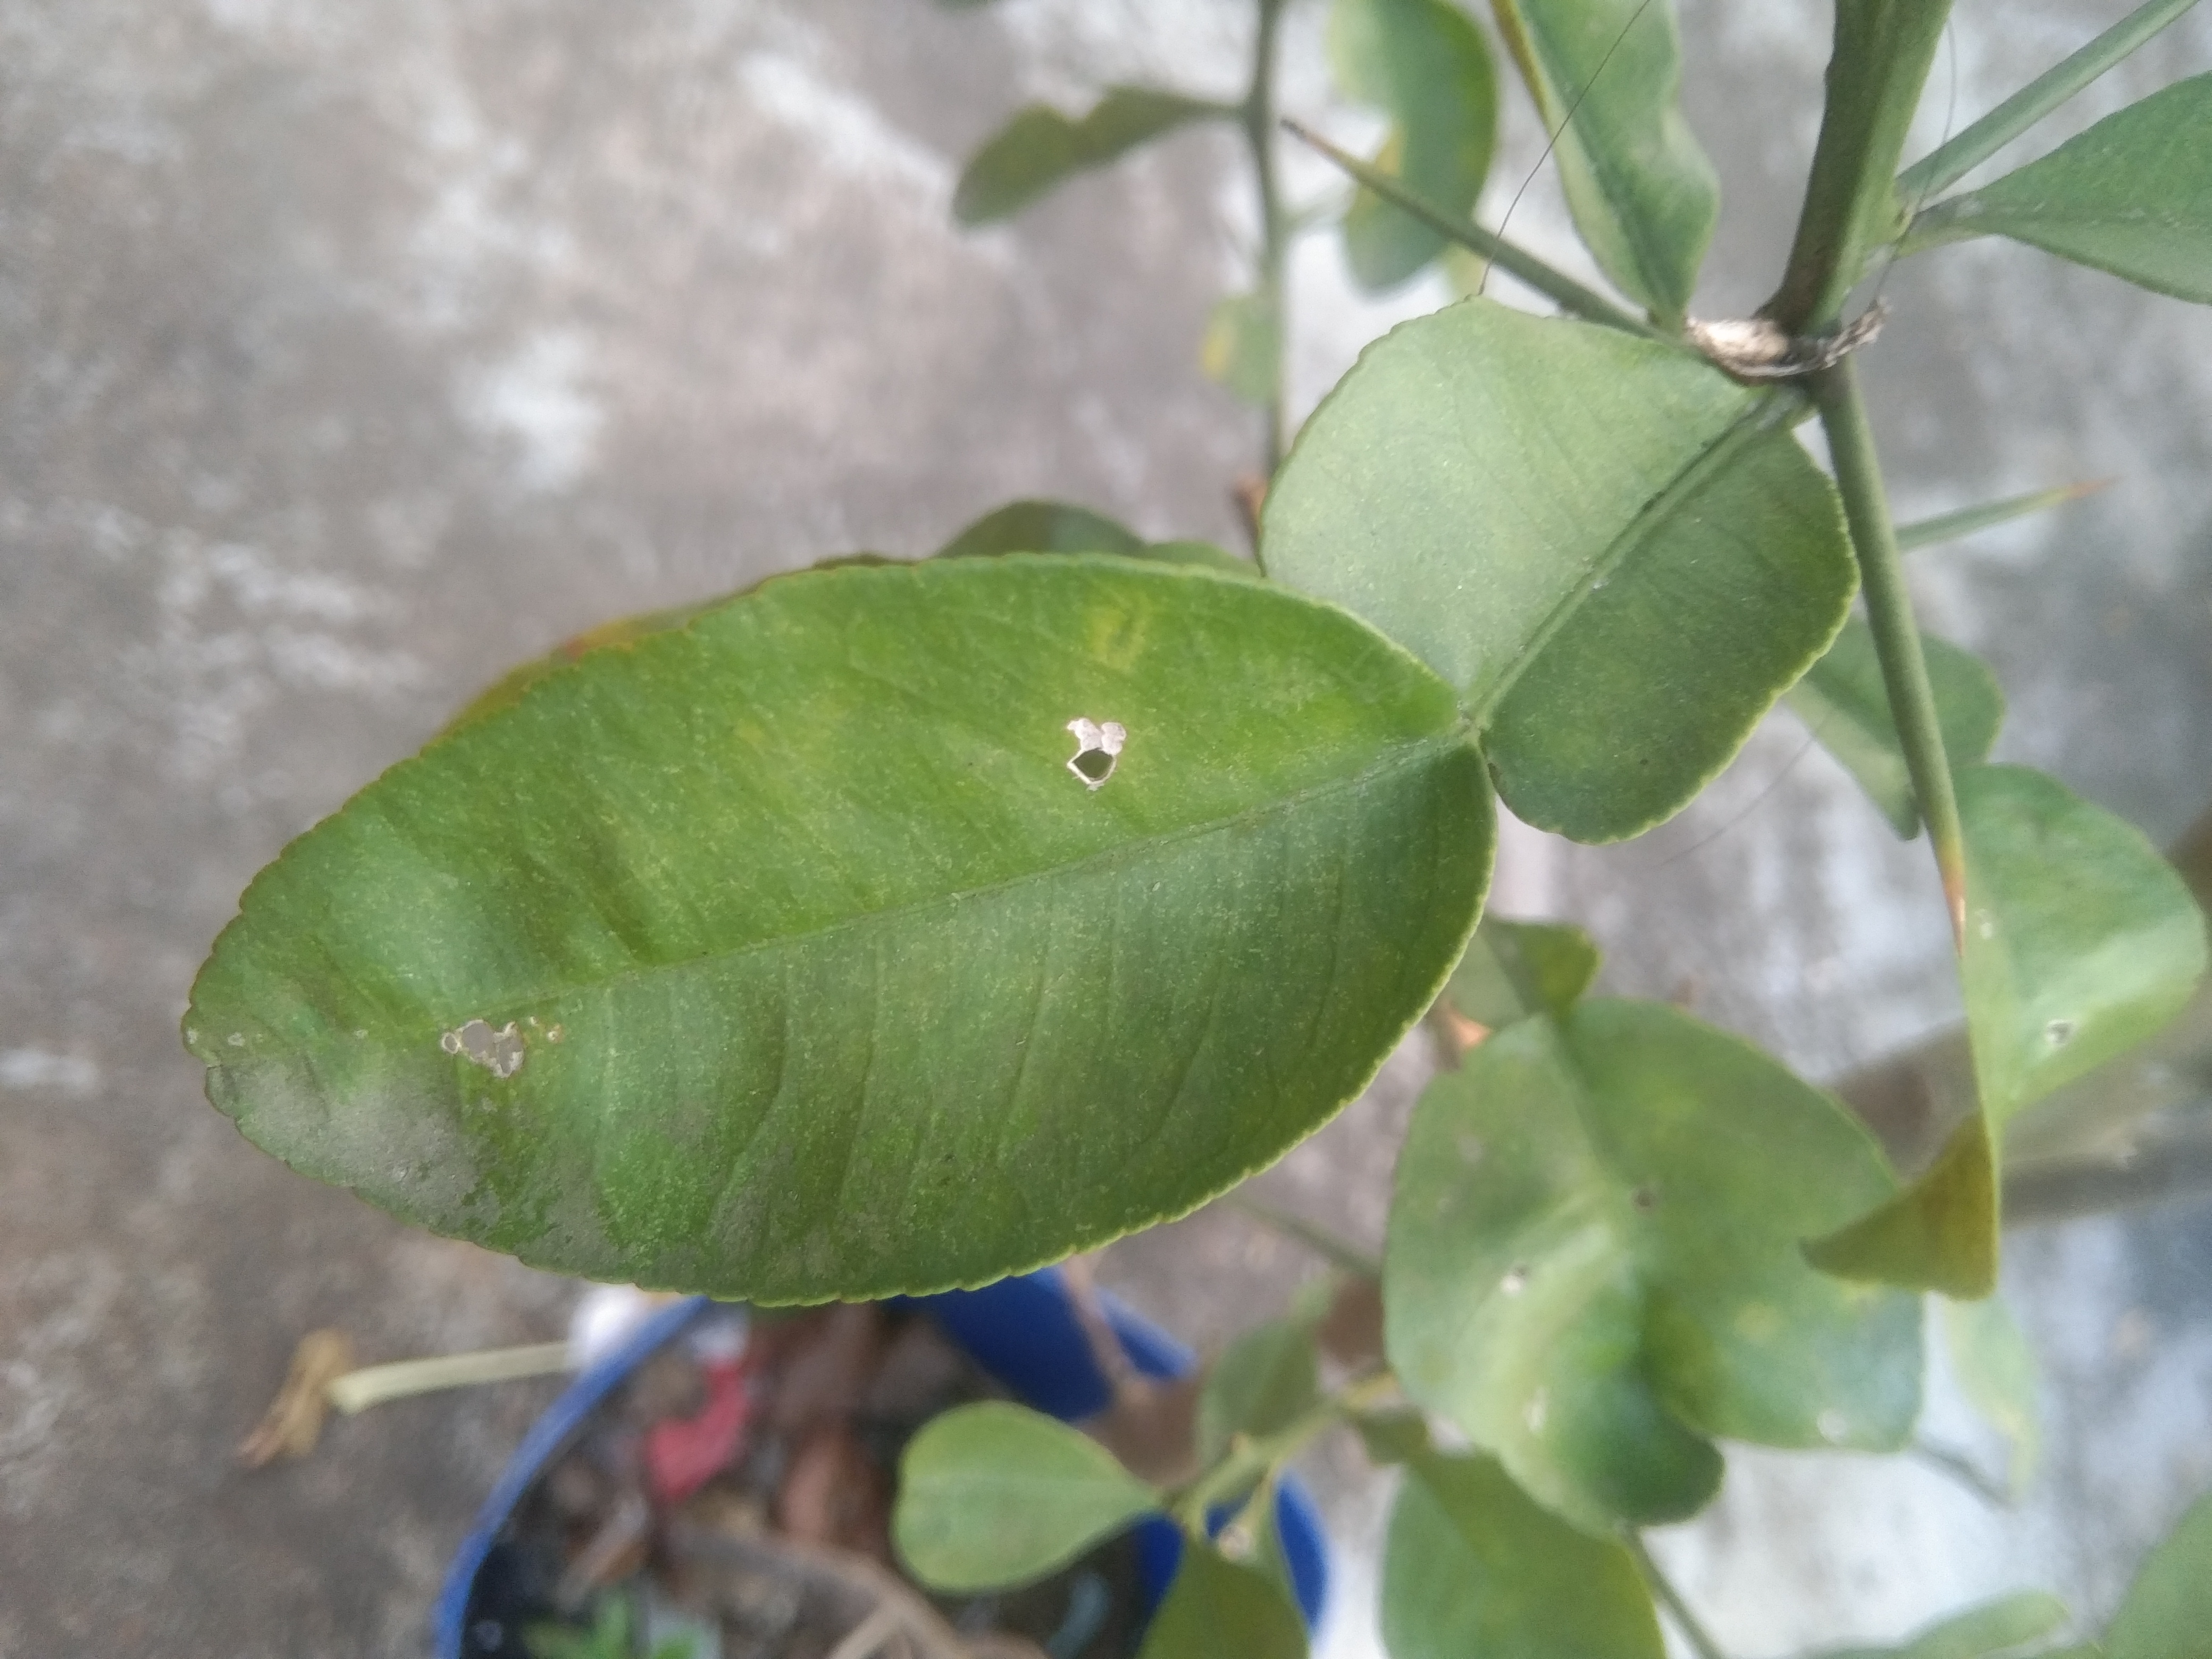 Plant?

lemon
